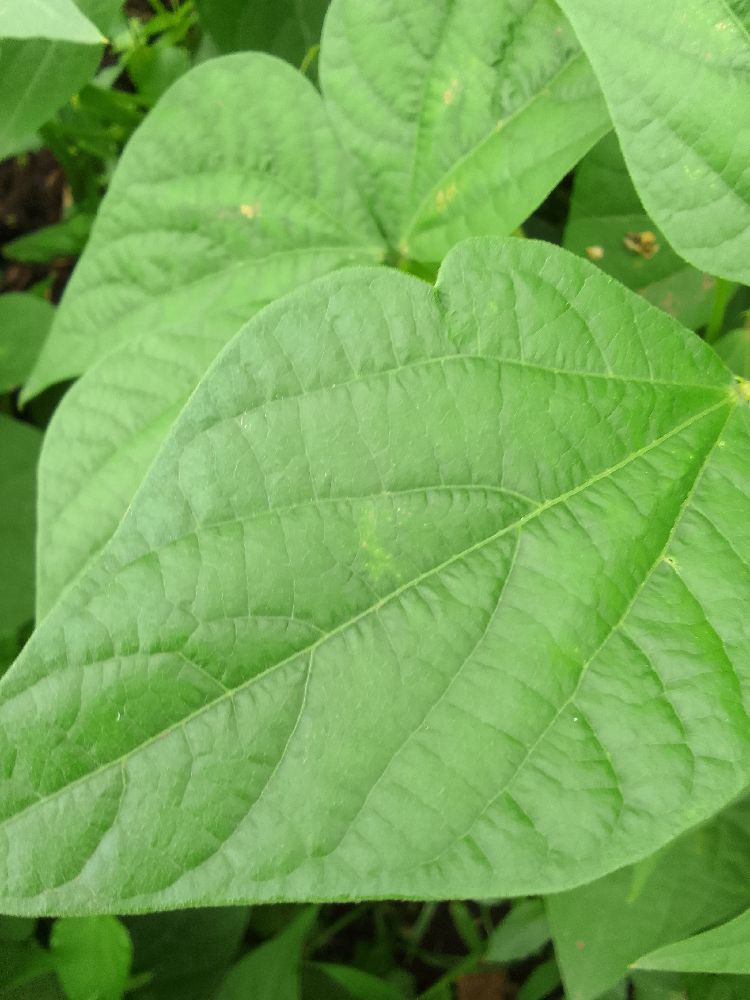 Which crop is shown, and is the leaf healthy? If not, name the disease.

common bean, healthy
